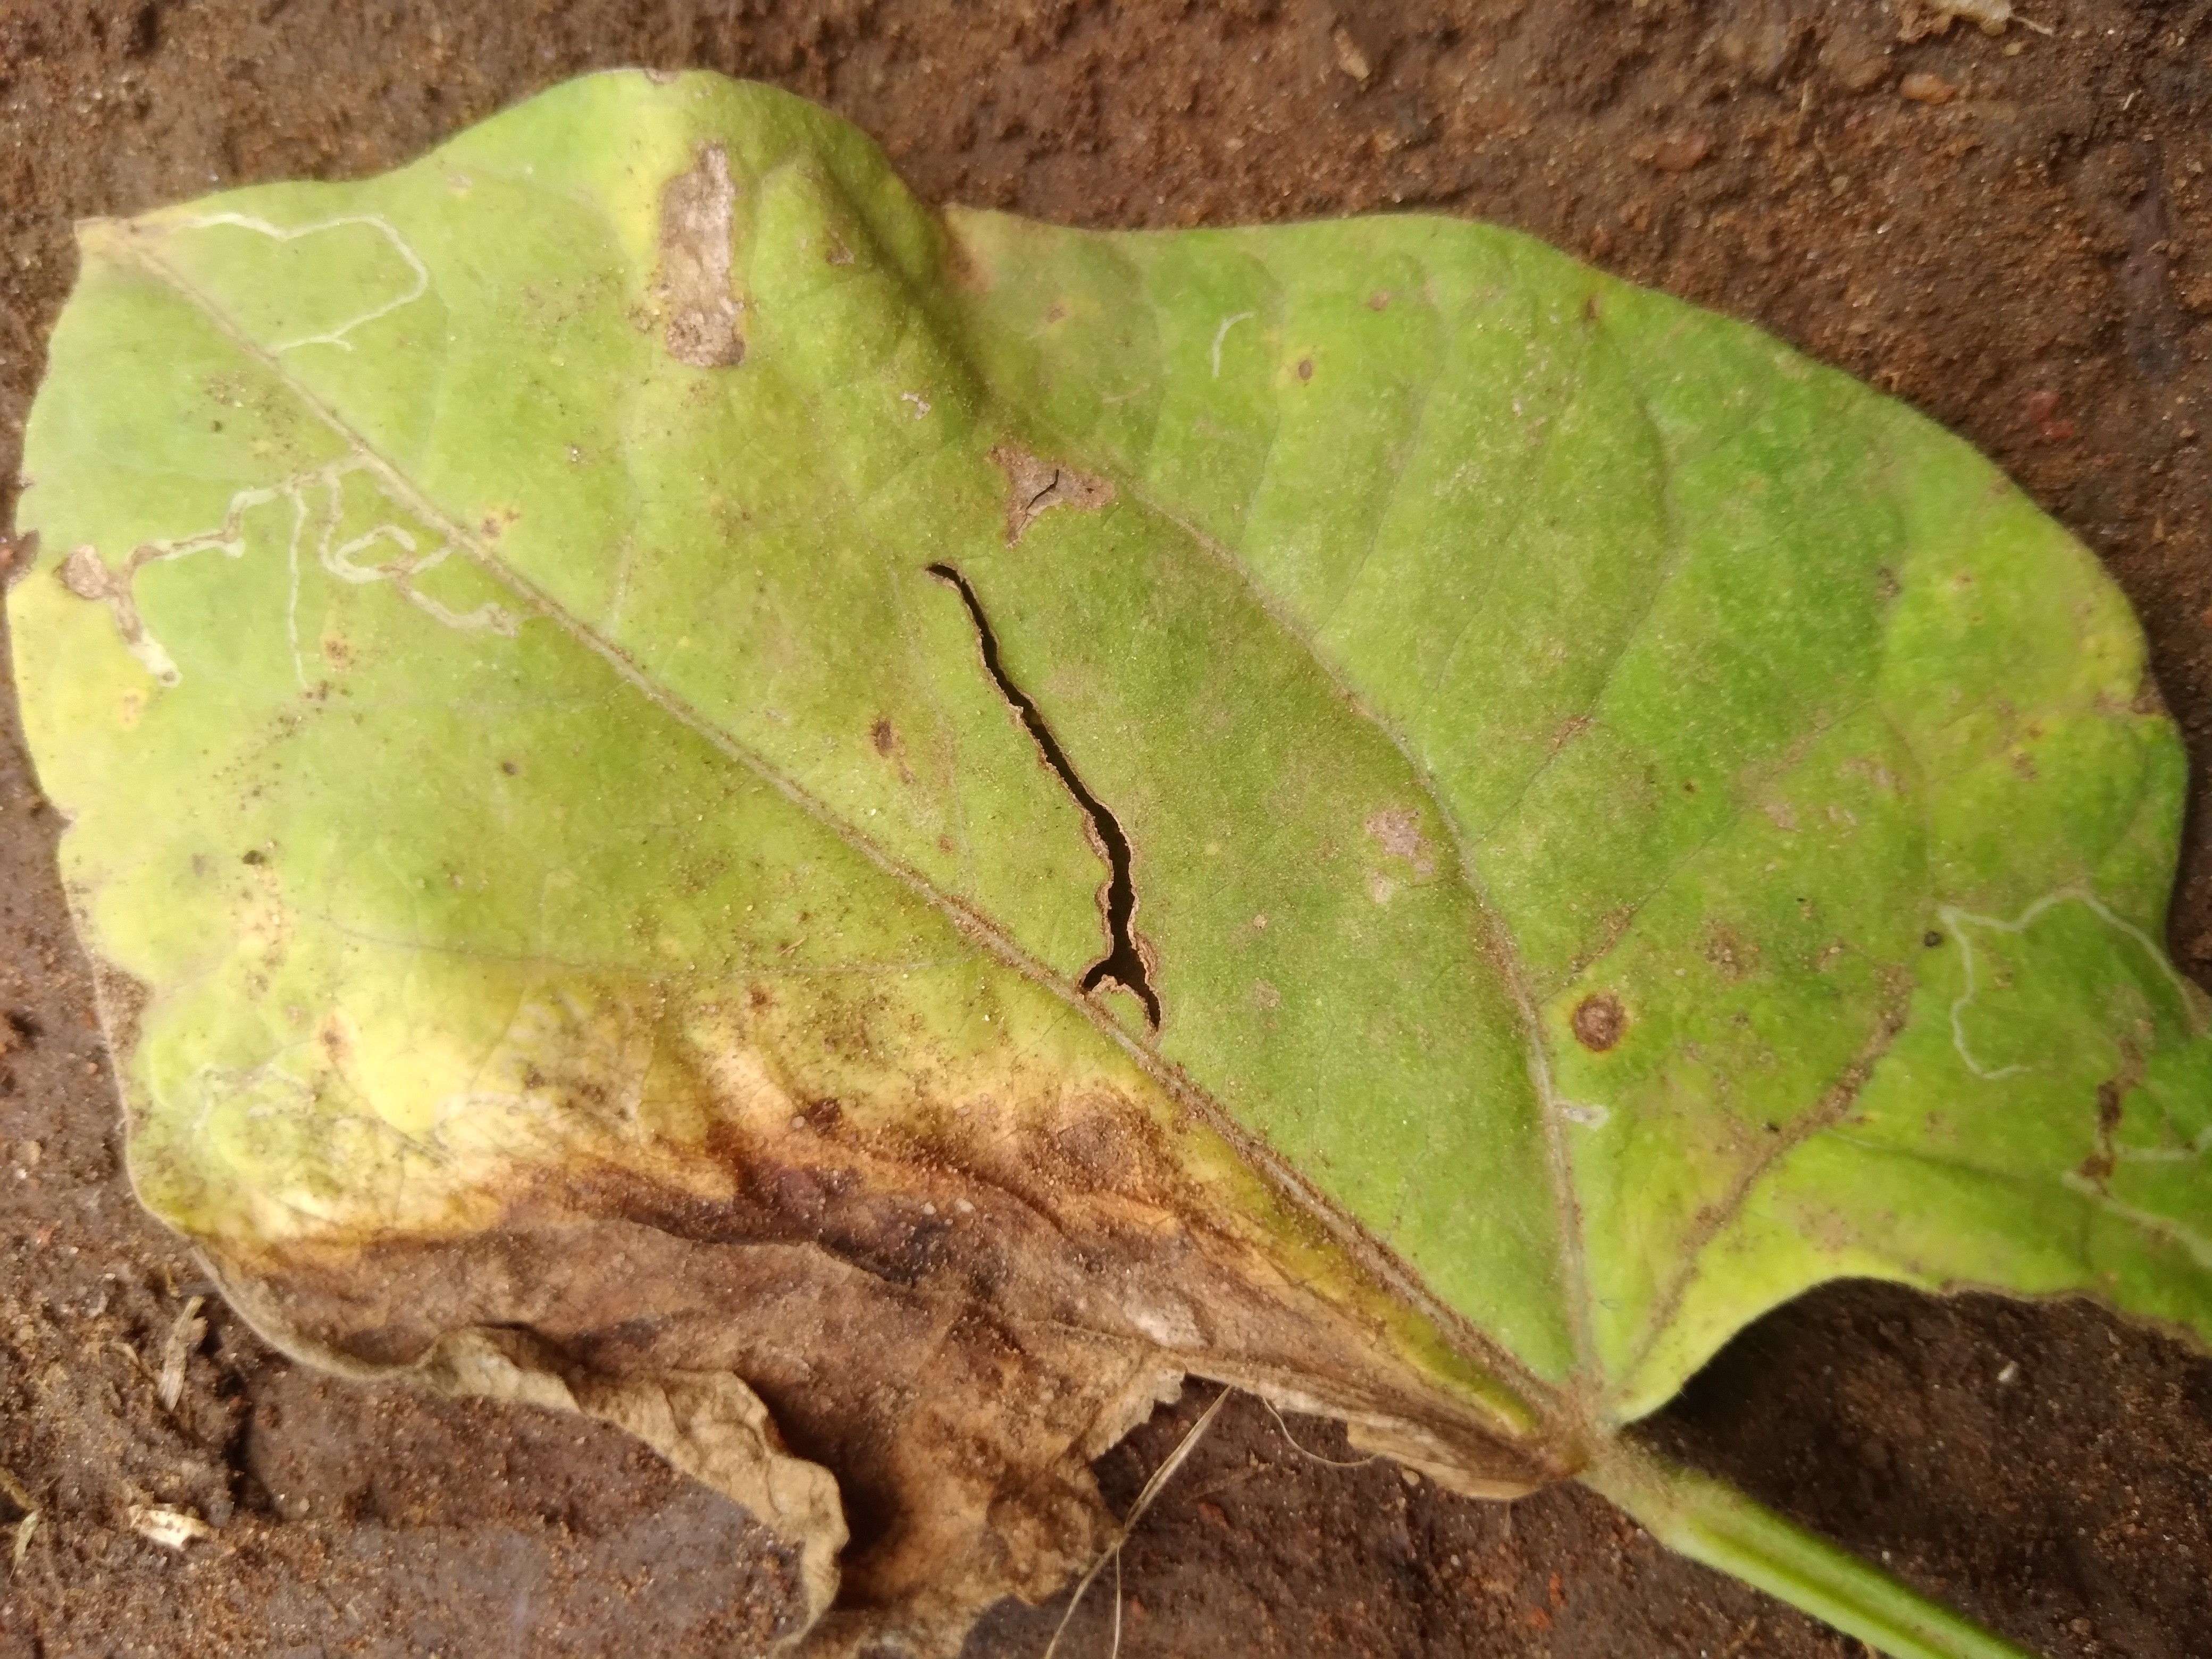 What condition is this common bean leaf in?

rust
